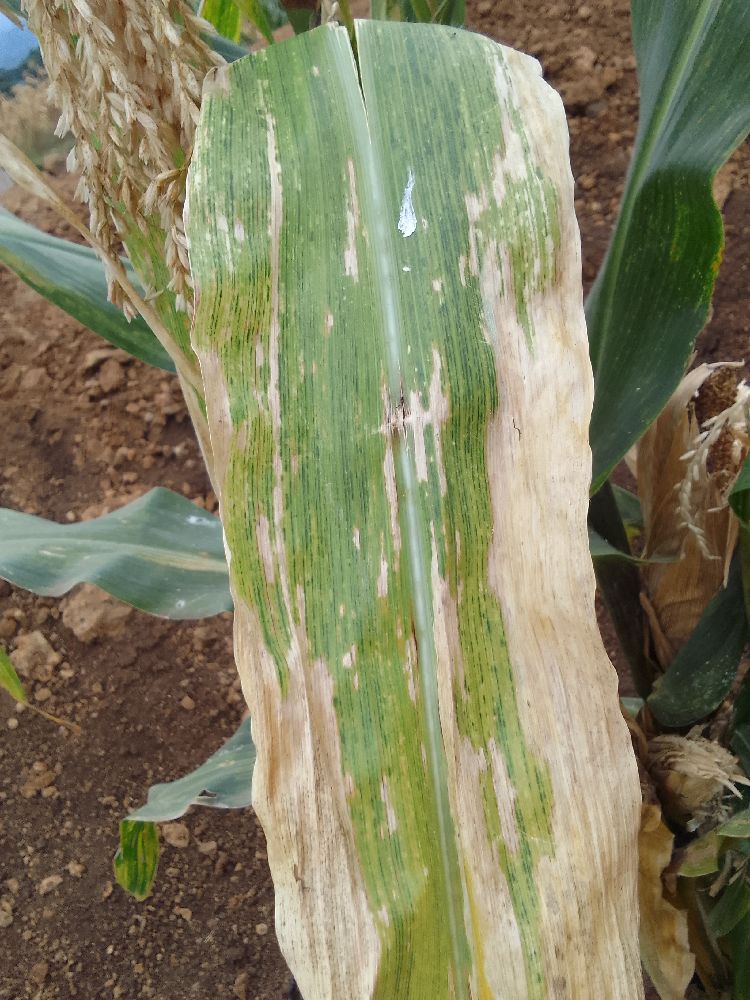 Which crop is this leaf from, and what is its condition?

maize, maize lethal necrosis
